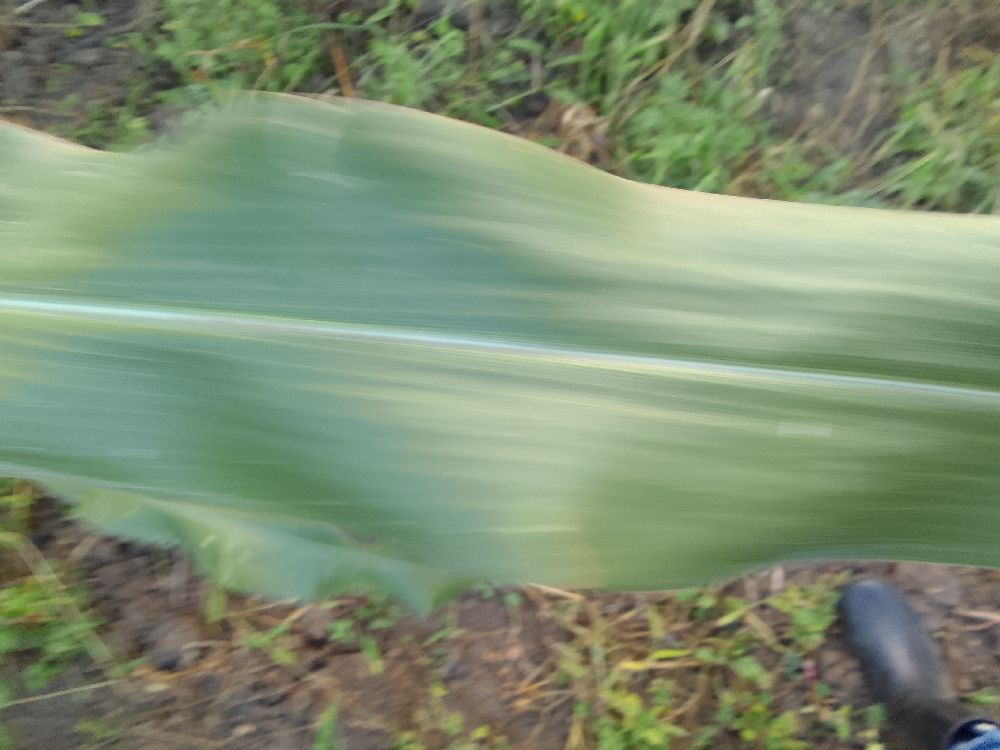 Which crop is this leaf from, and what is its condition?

maize, healthy
